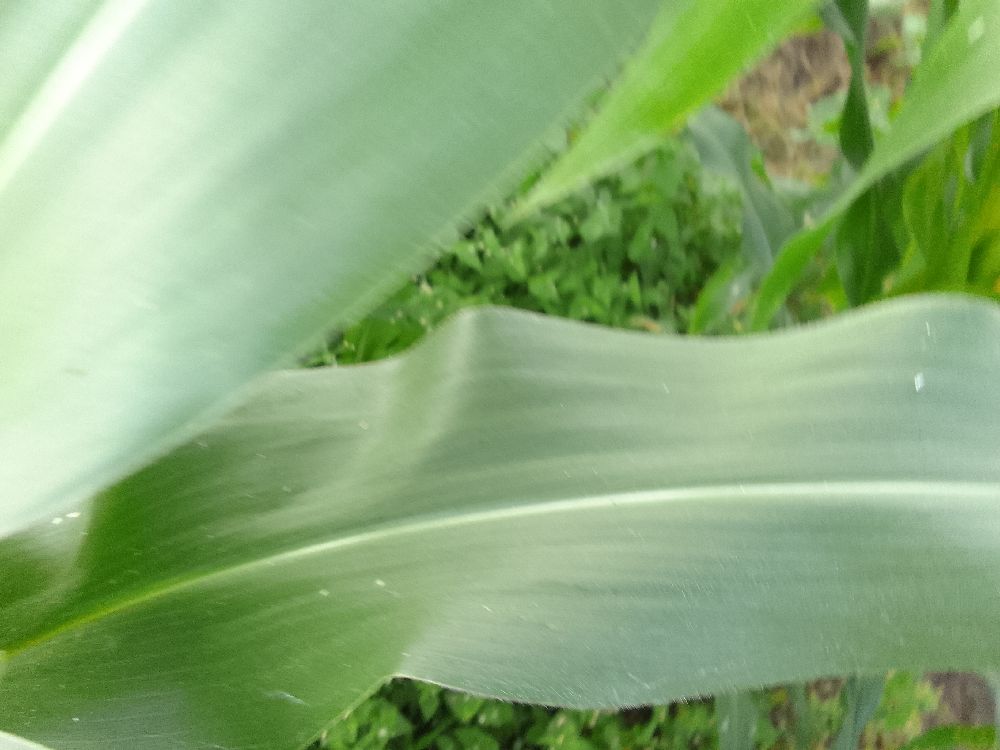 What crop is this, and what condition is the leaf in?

maize, healthy
